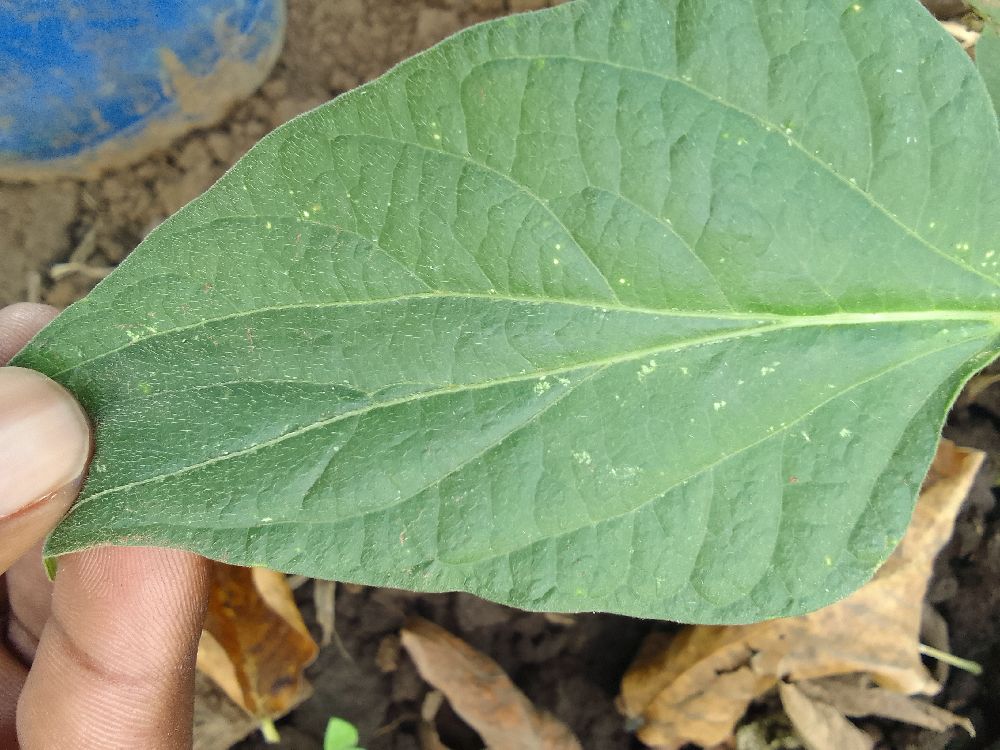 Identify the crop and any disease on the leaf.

common bean, healthy
